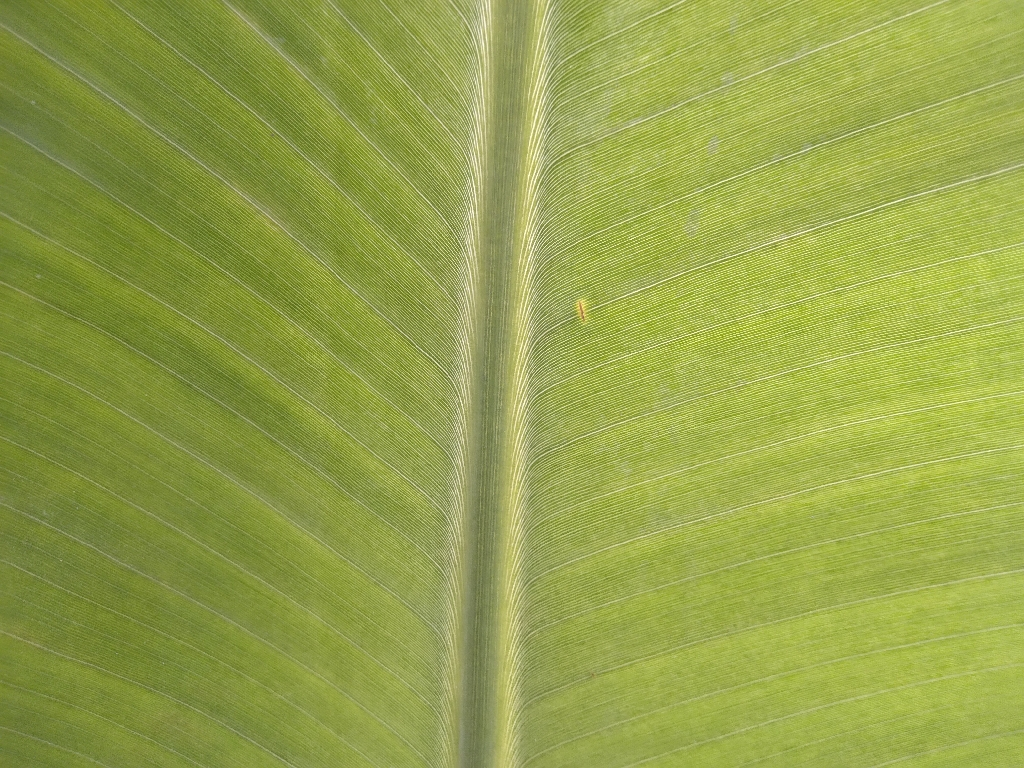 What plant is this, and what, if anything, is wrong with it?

banana, healthy
